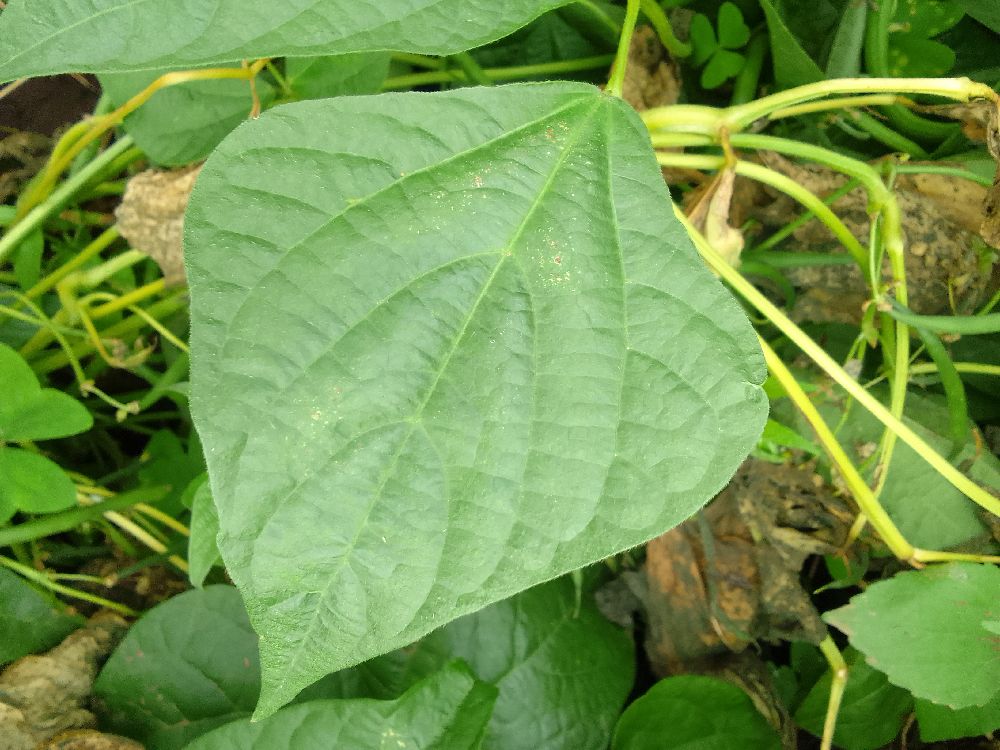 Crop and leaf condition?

common bean, healthy
